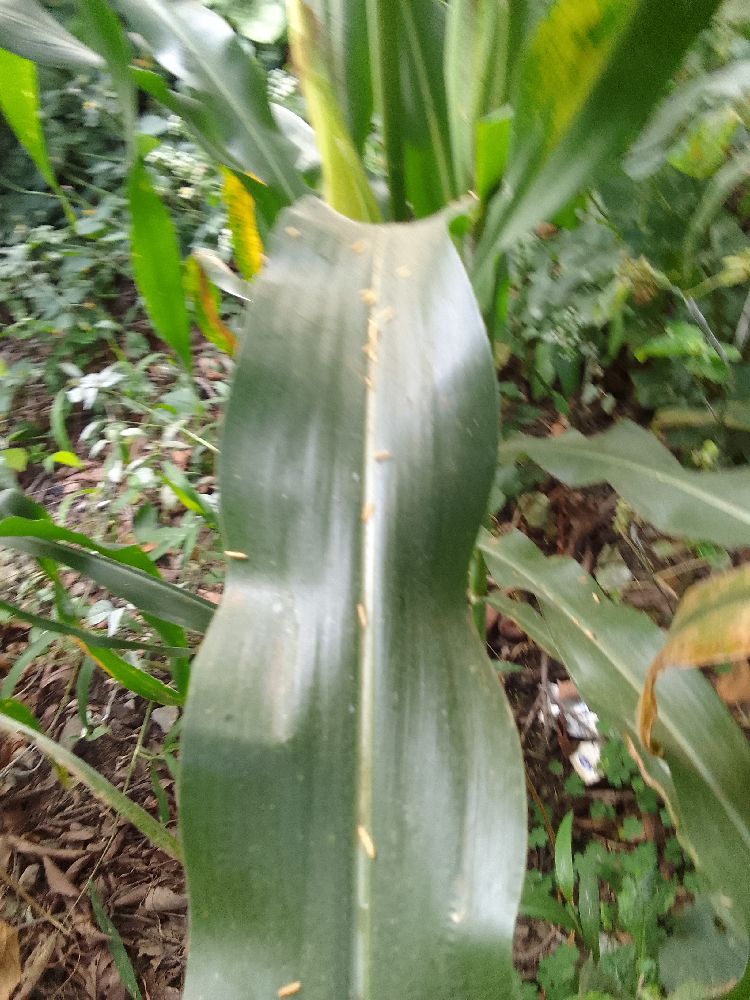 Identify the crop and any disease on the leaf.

maize, healthy
